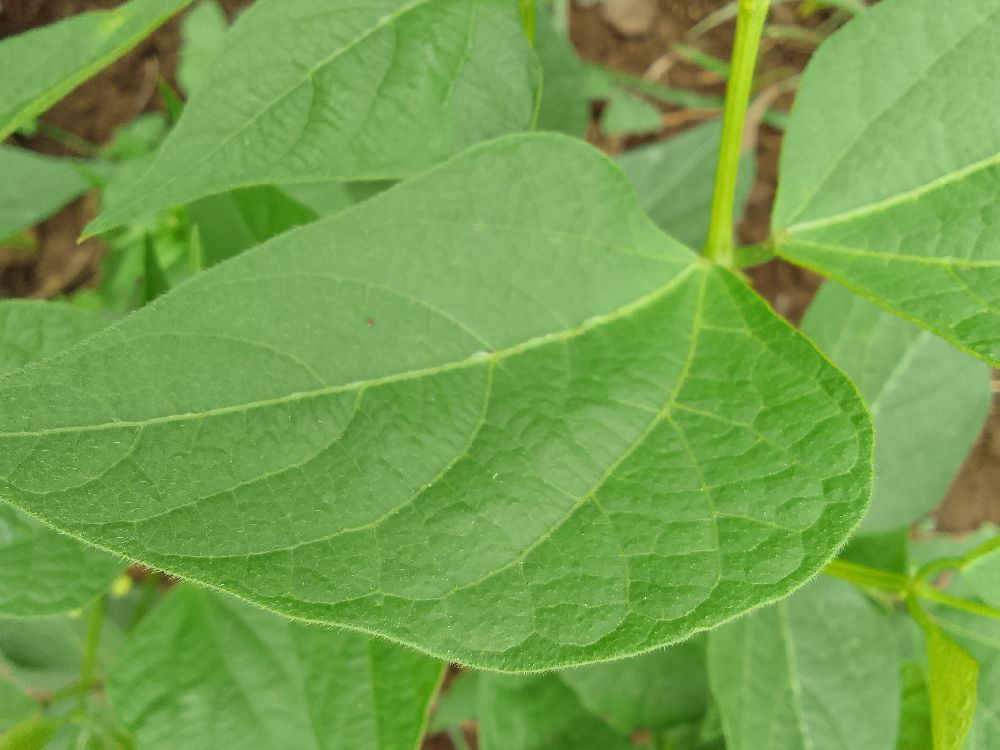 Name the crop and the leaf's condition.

common bean, healthy
